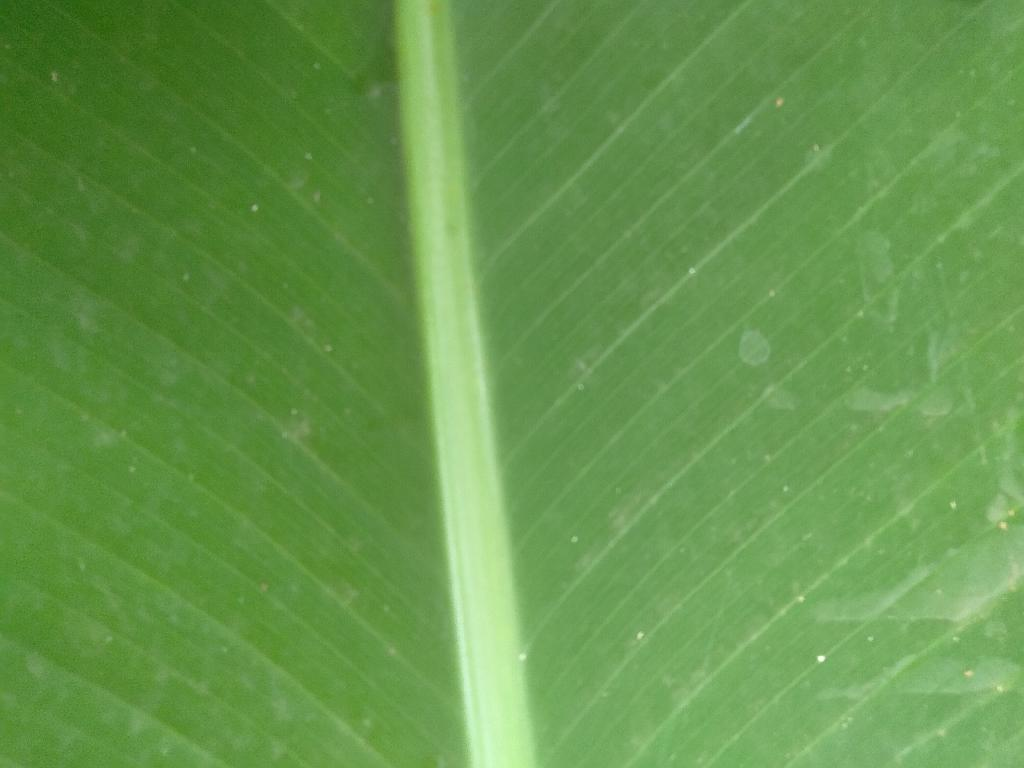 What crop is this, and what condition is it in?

banana, healthy
